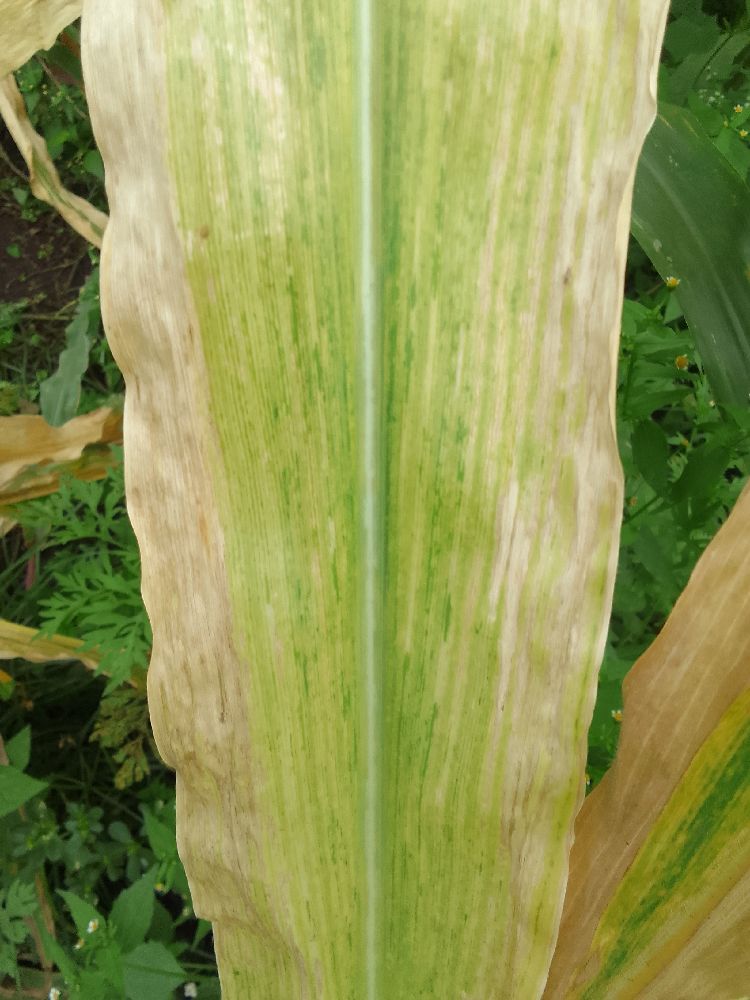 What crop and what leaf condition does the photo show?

maize, maize lethal necrosis
